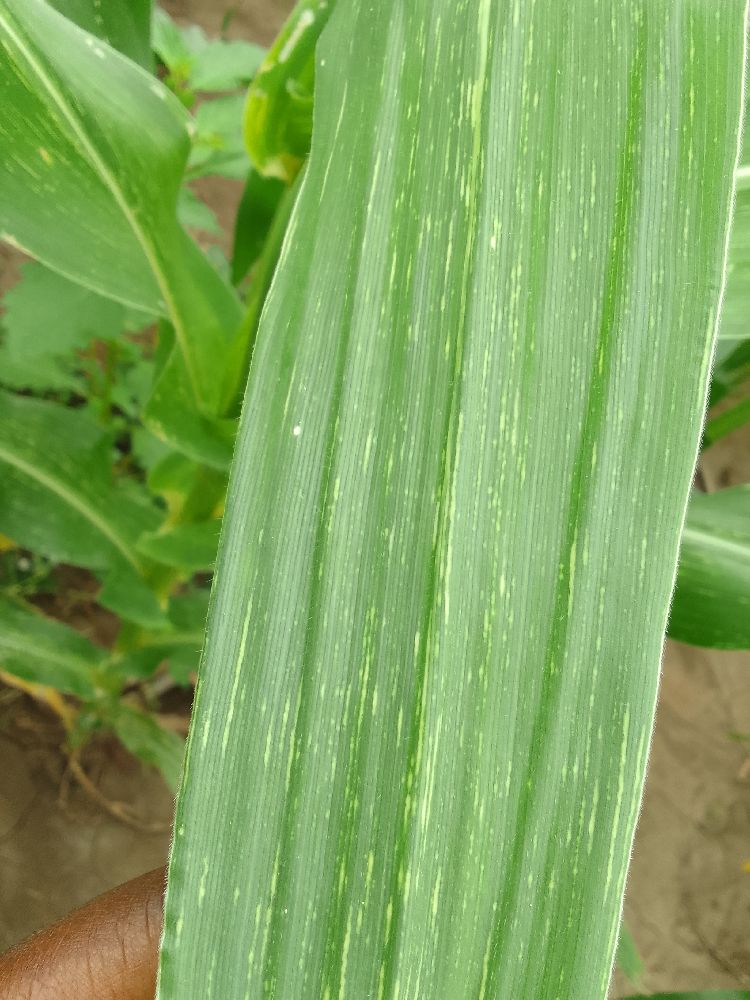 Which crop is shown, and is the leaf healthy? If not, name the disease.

maize, maize streak virus
